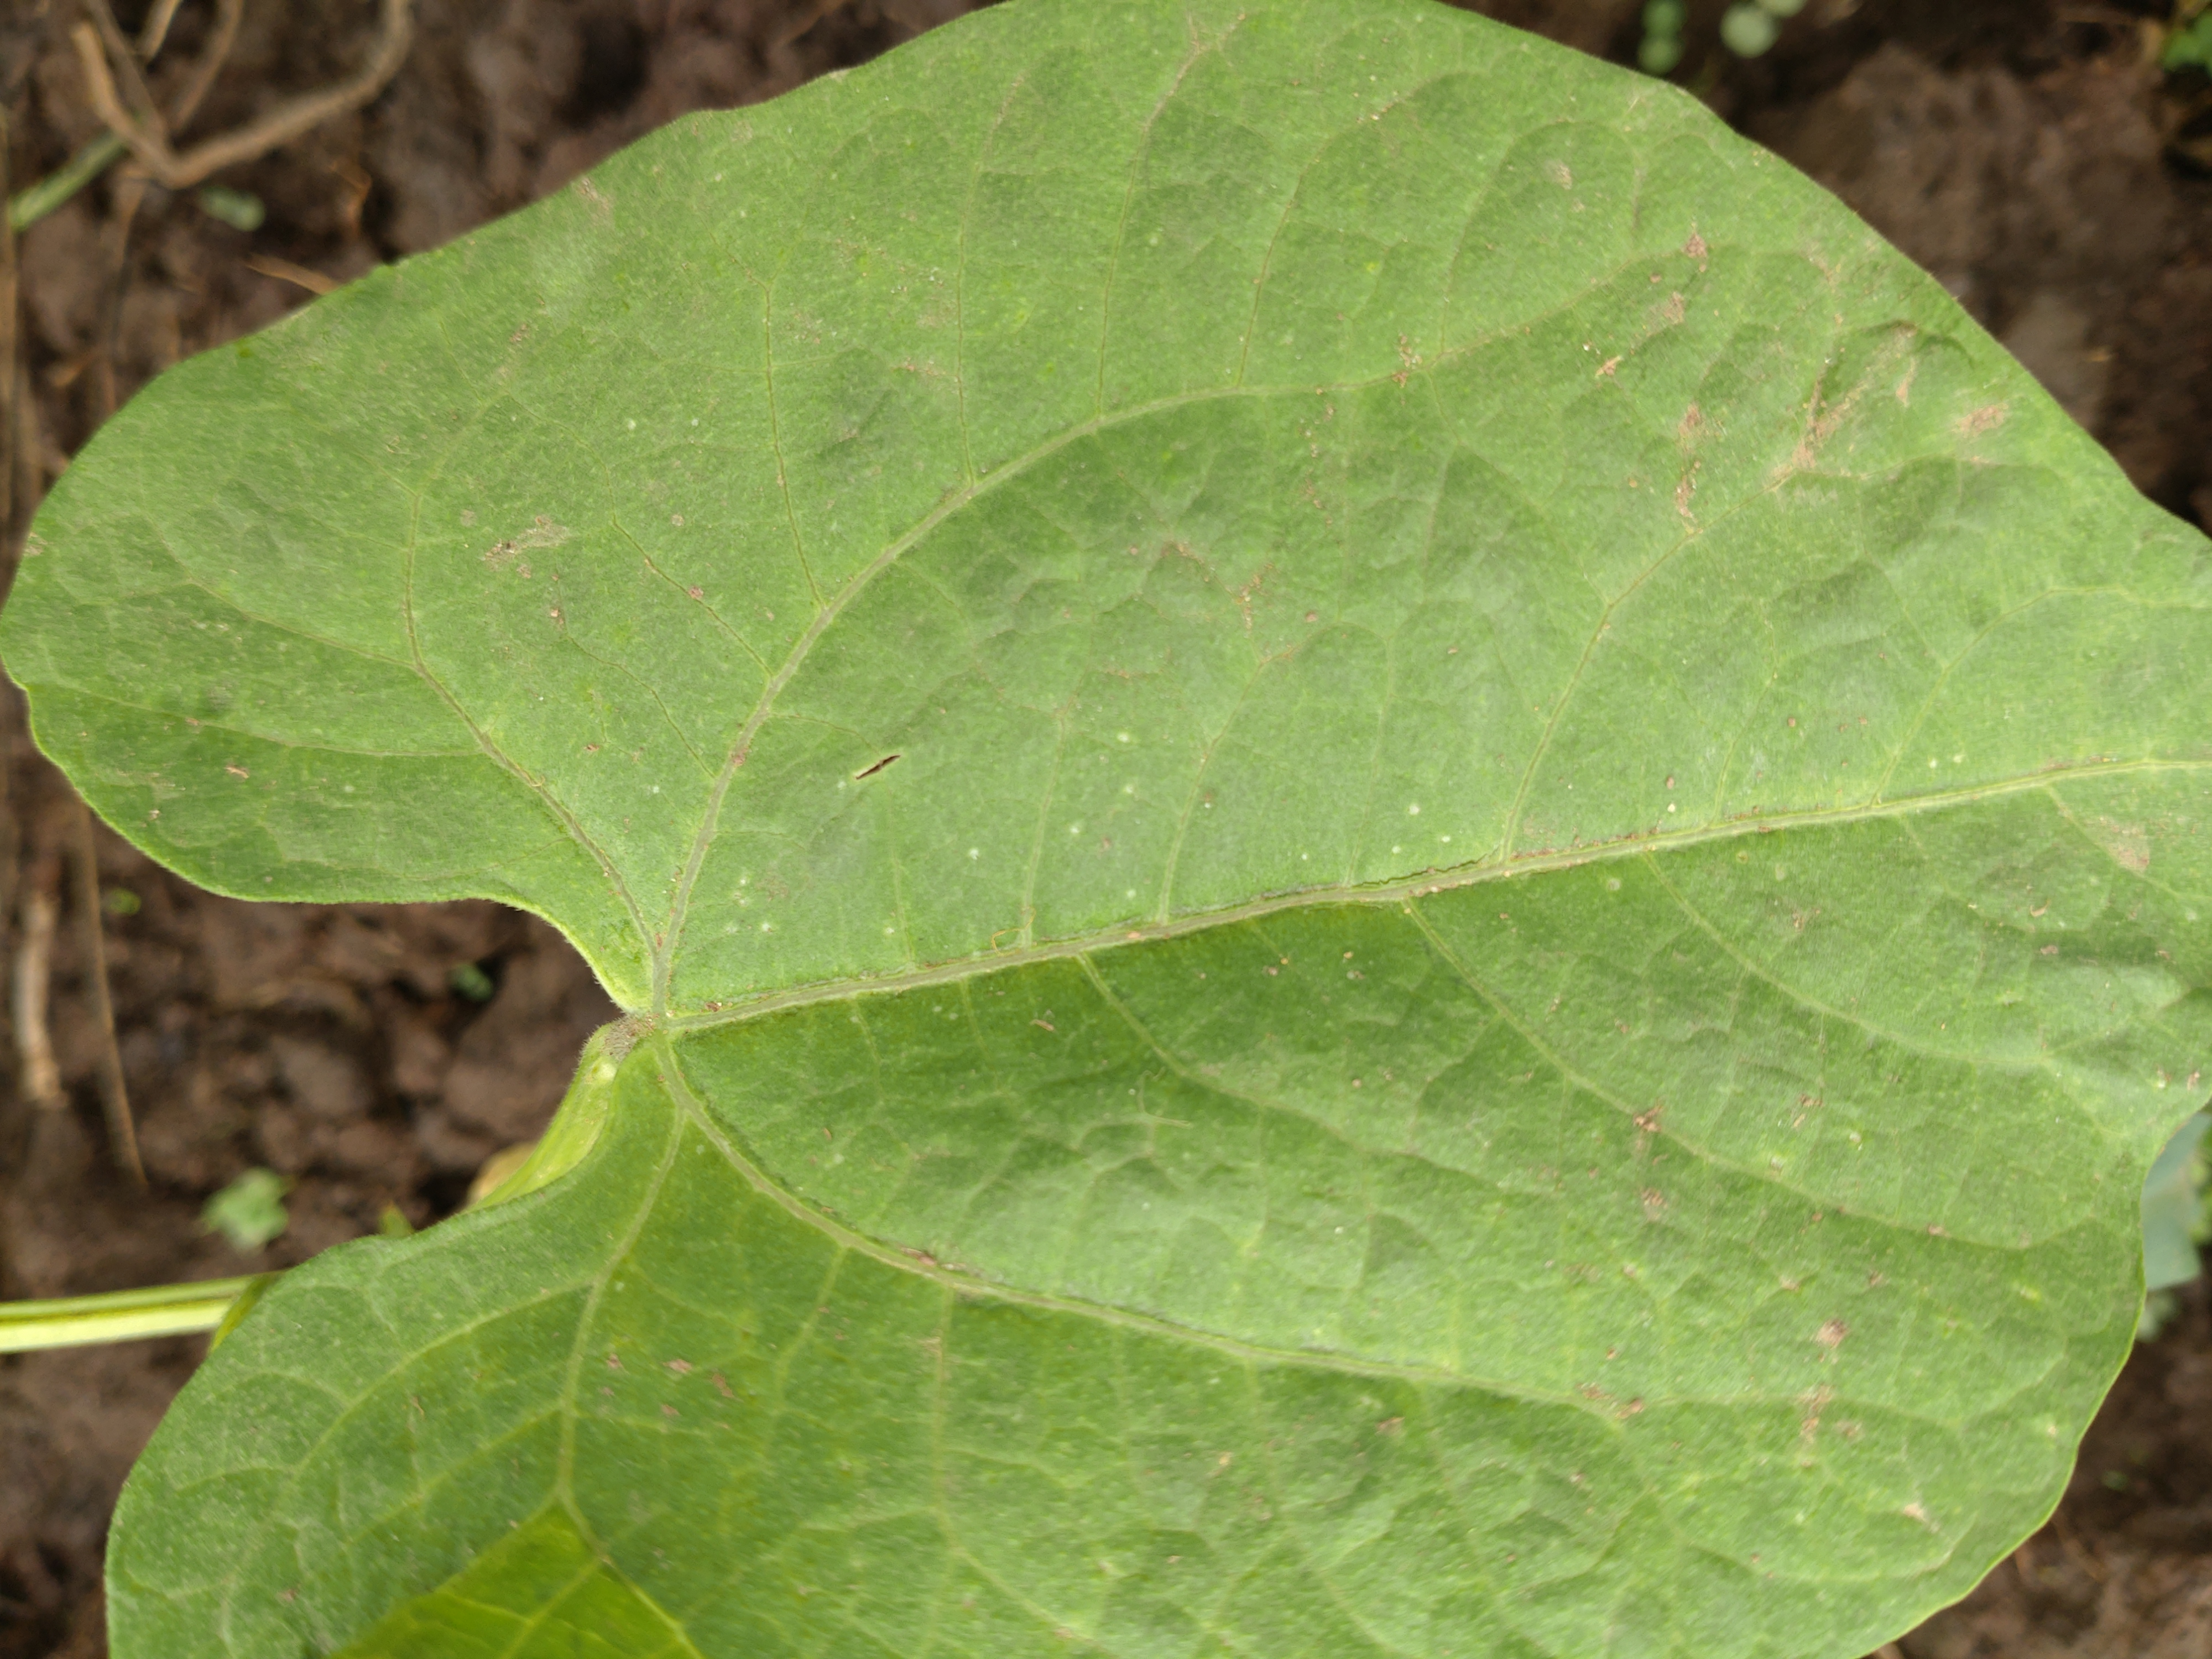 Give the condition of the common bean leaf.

healthy
